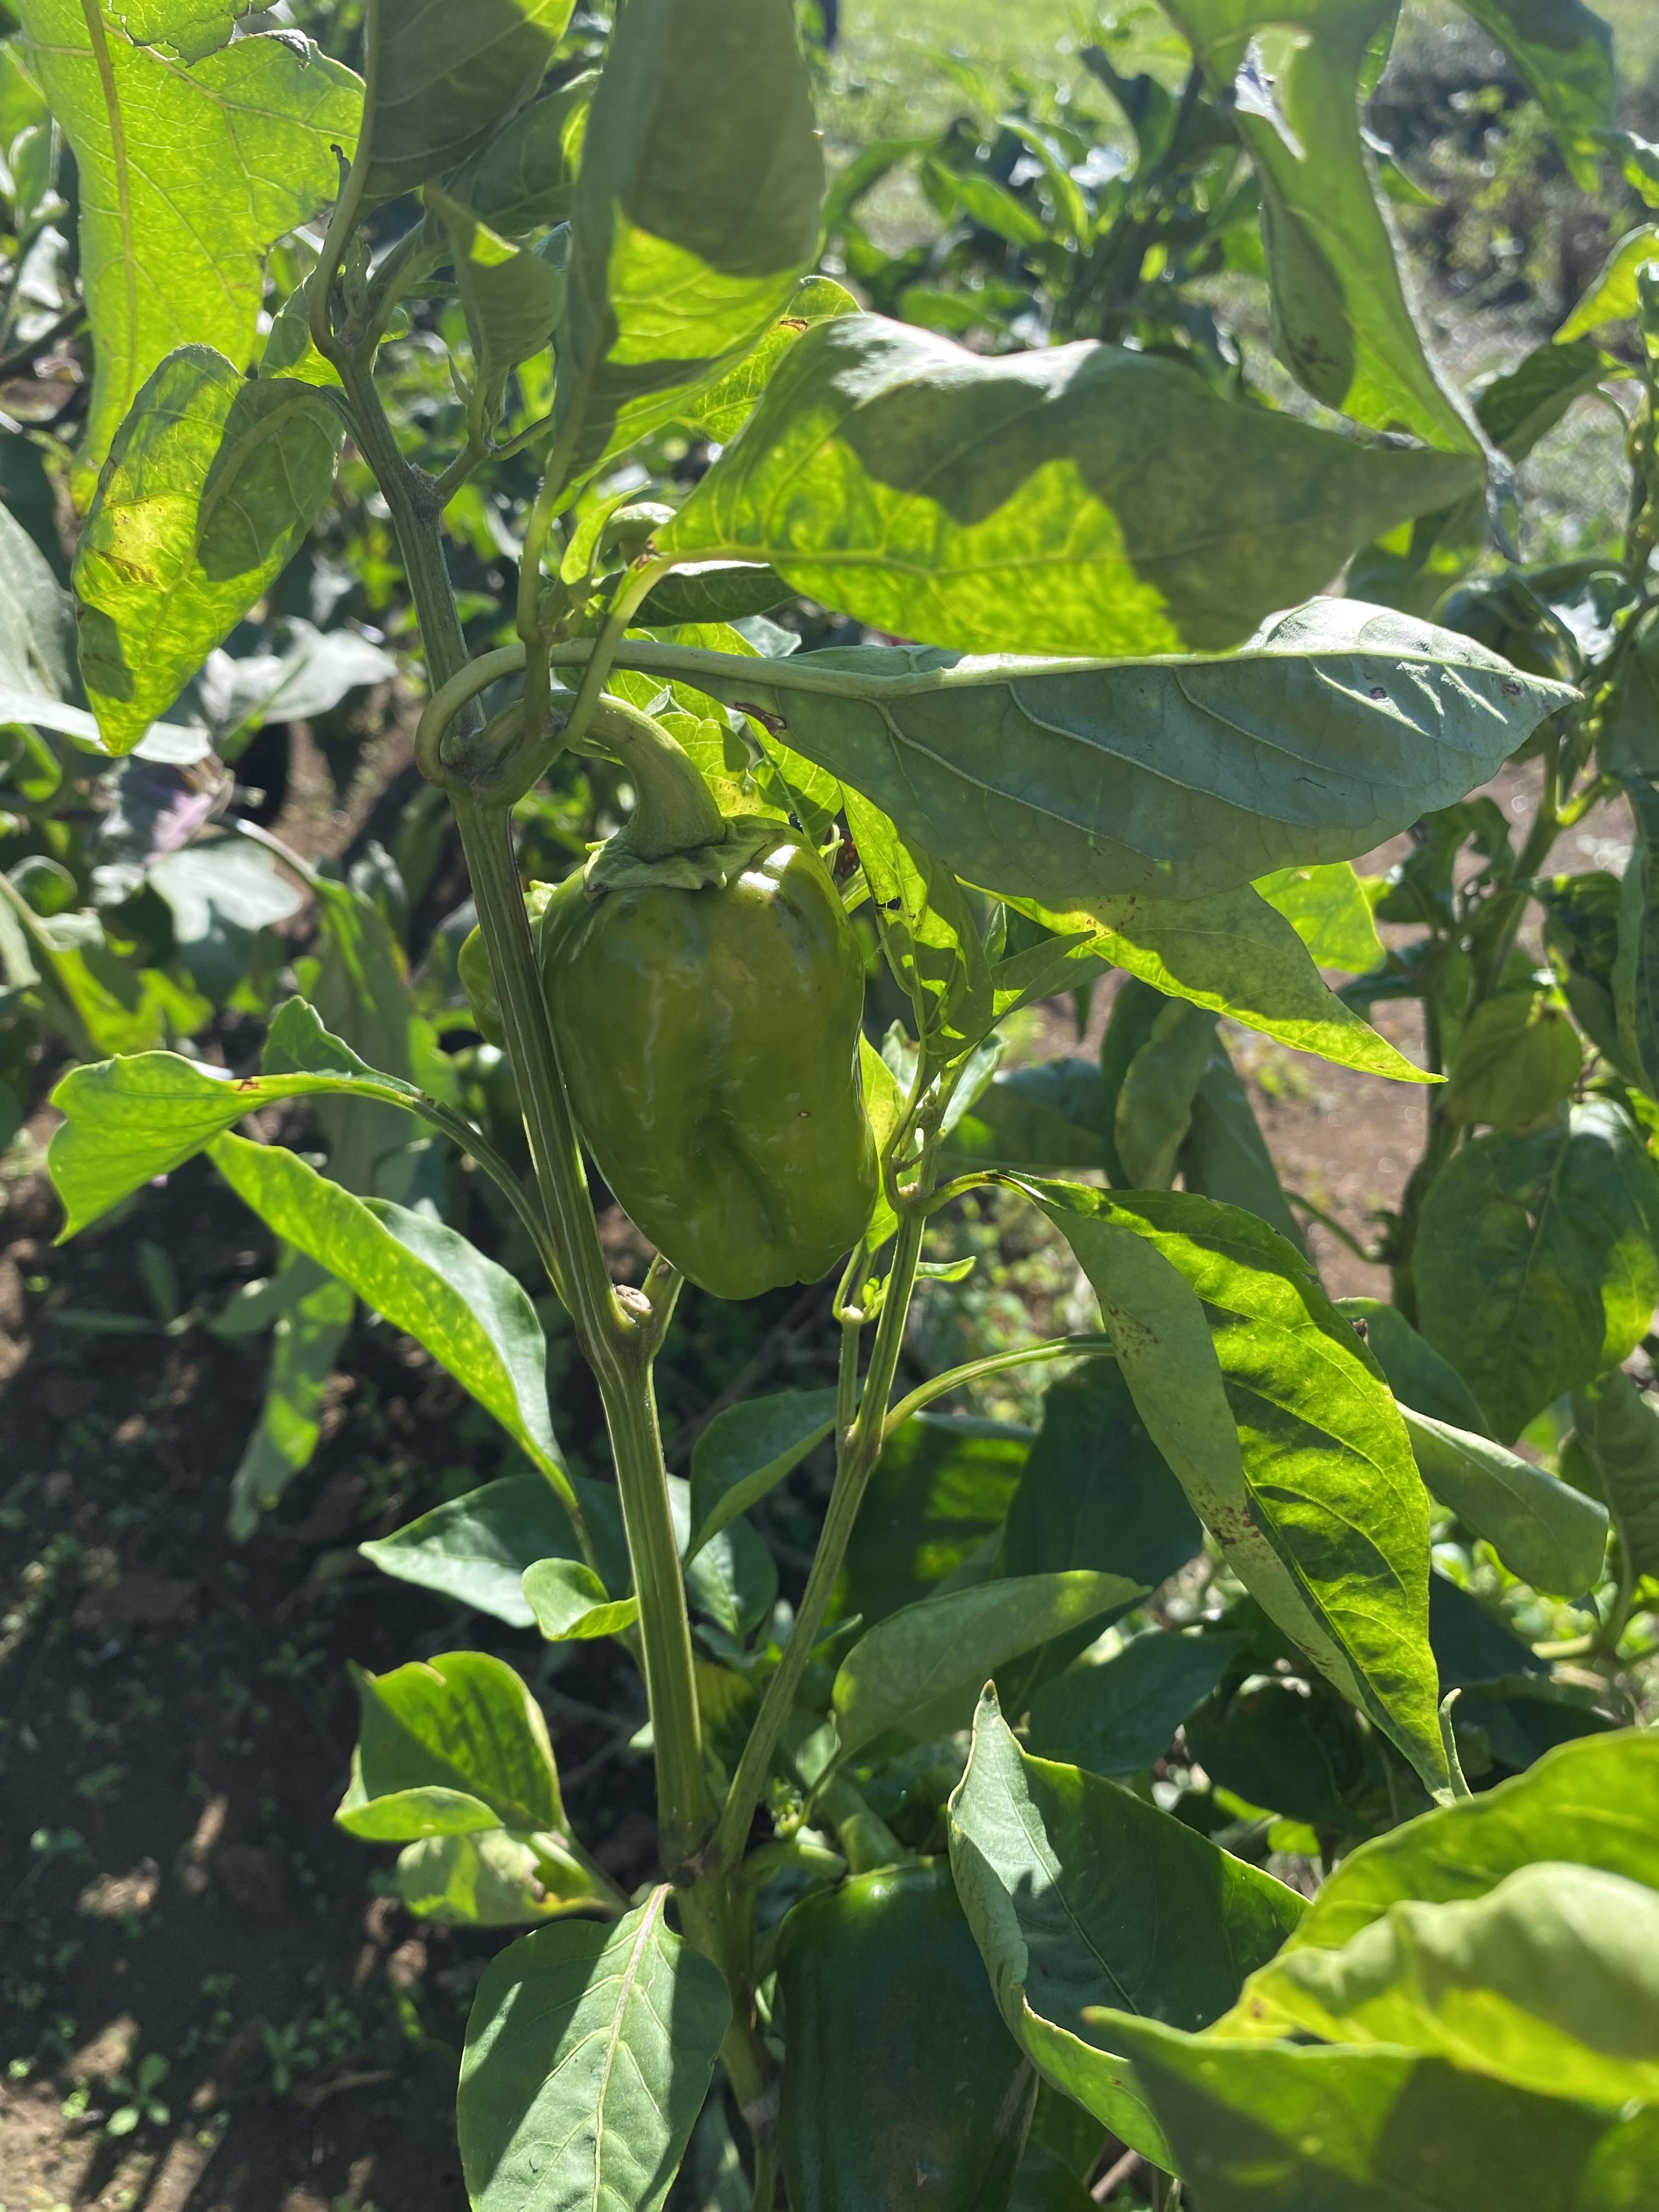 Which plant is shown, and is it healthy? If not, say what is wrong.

bell pepper, healthy
